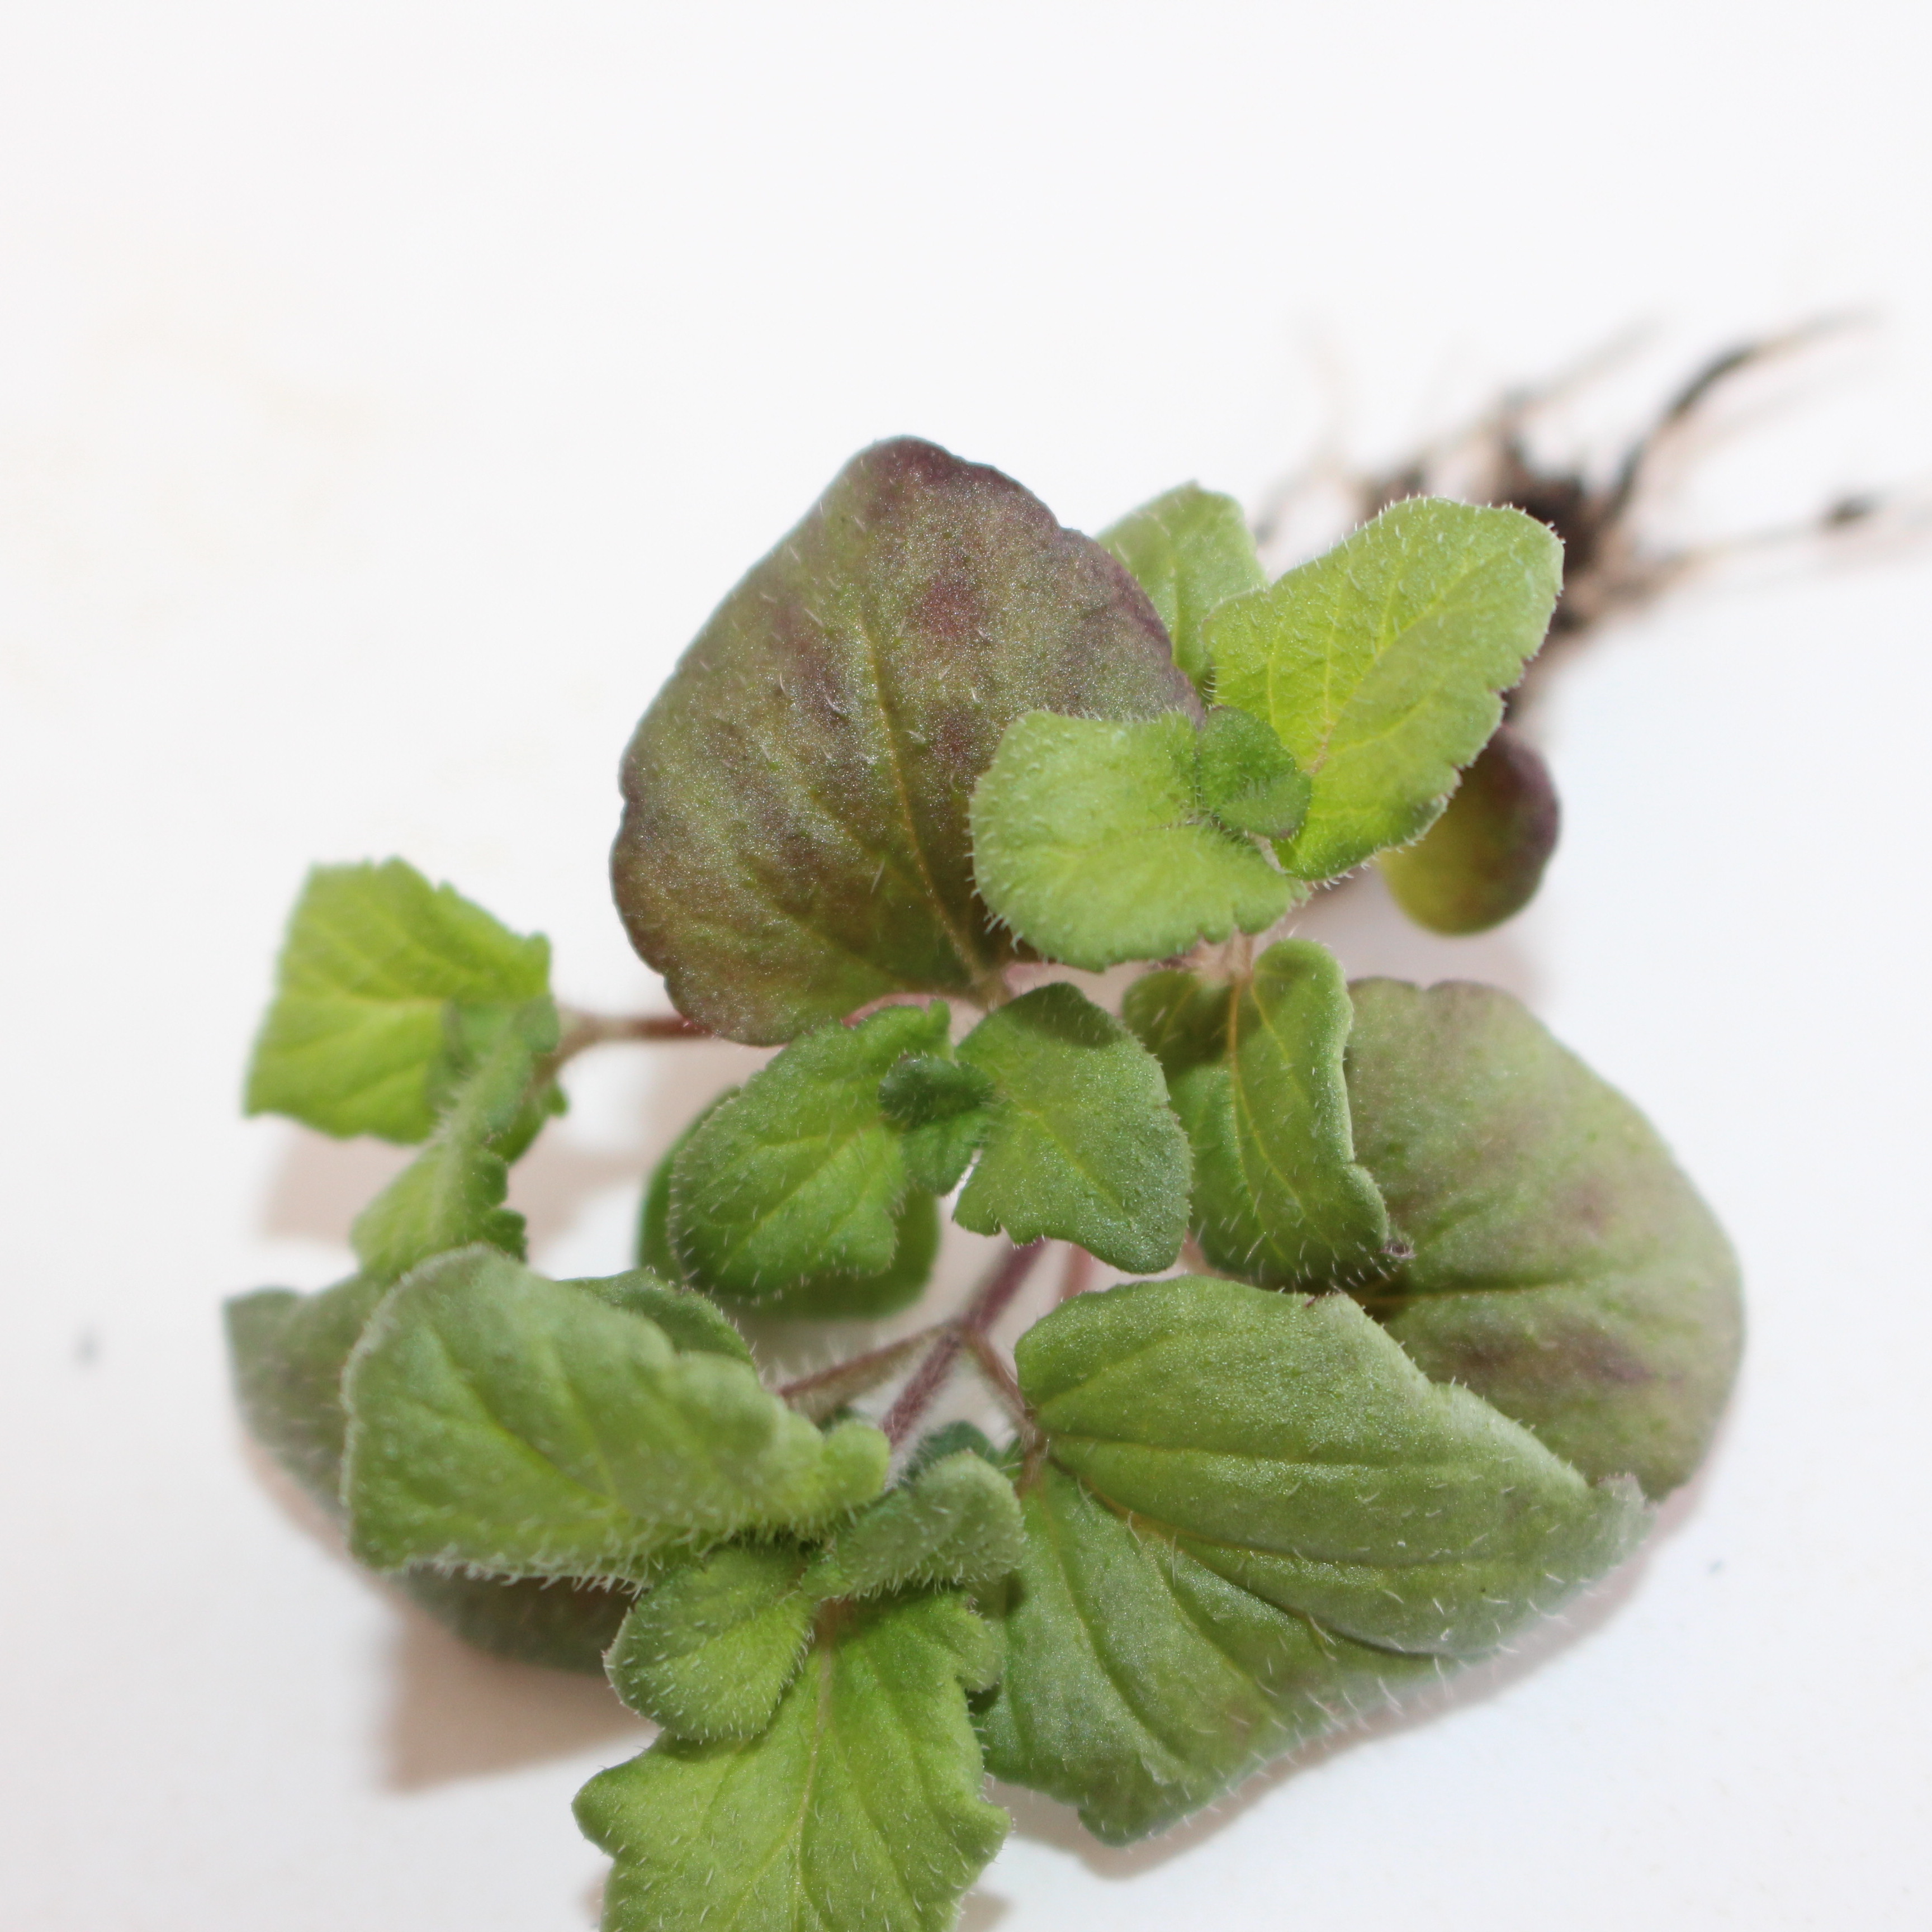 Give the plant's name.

Veronica persica
